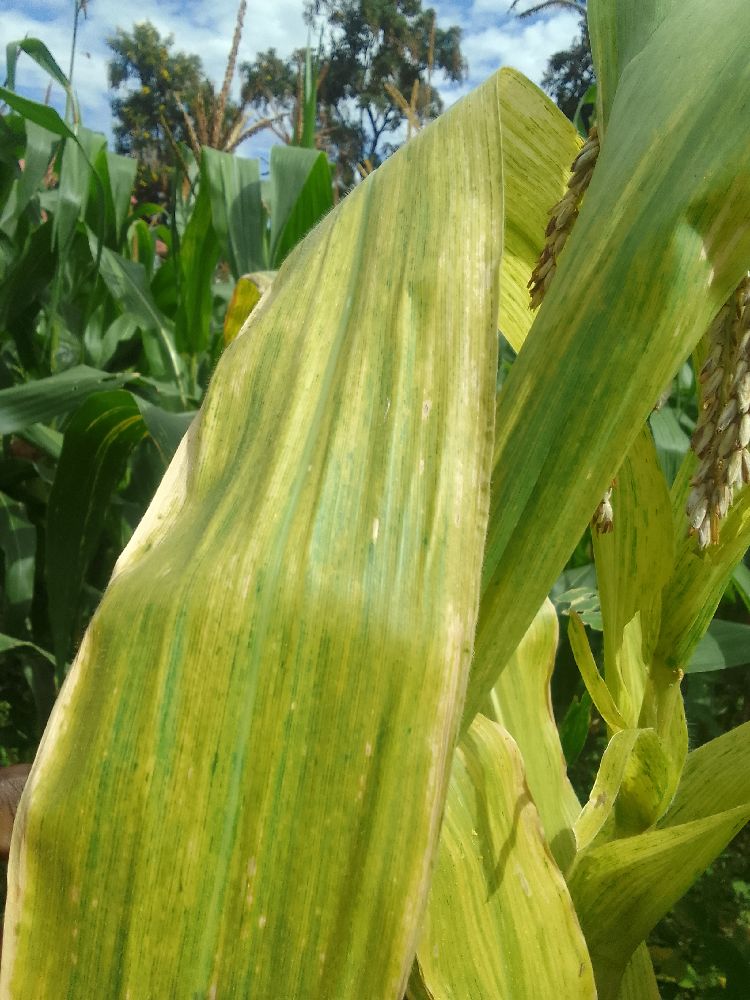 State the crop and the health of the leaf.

maize, maize lethal necrosis
